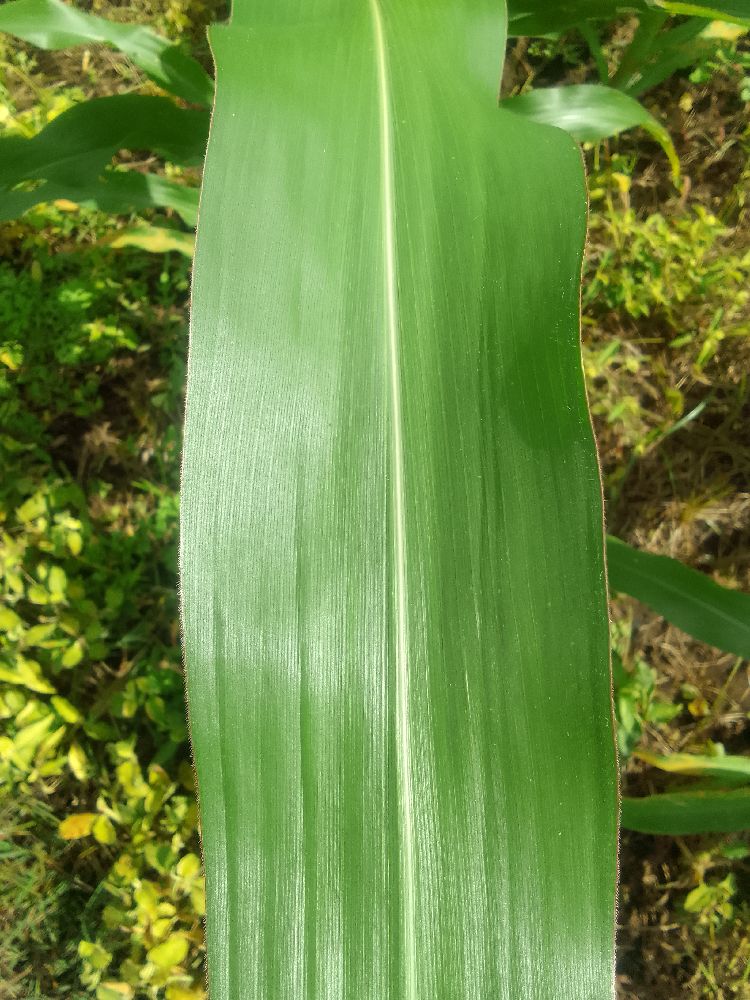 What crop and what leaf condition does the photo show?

maize, healthy
